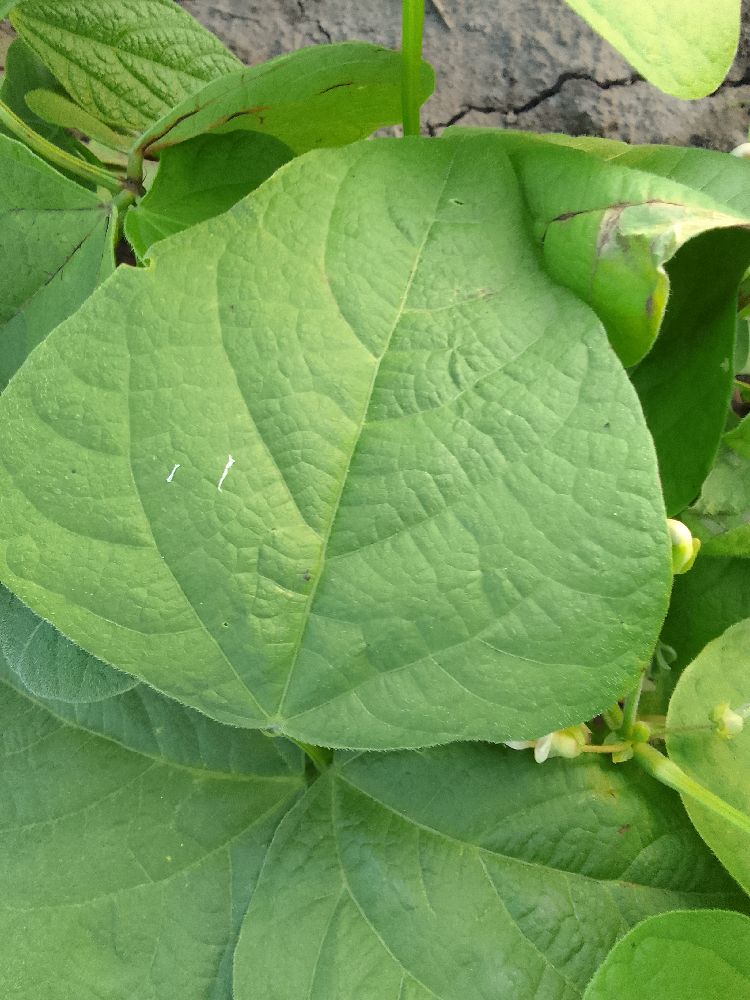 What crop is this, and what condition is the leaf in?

common bean, healthy
